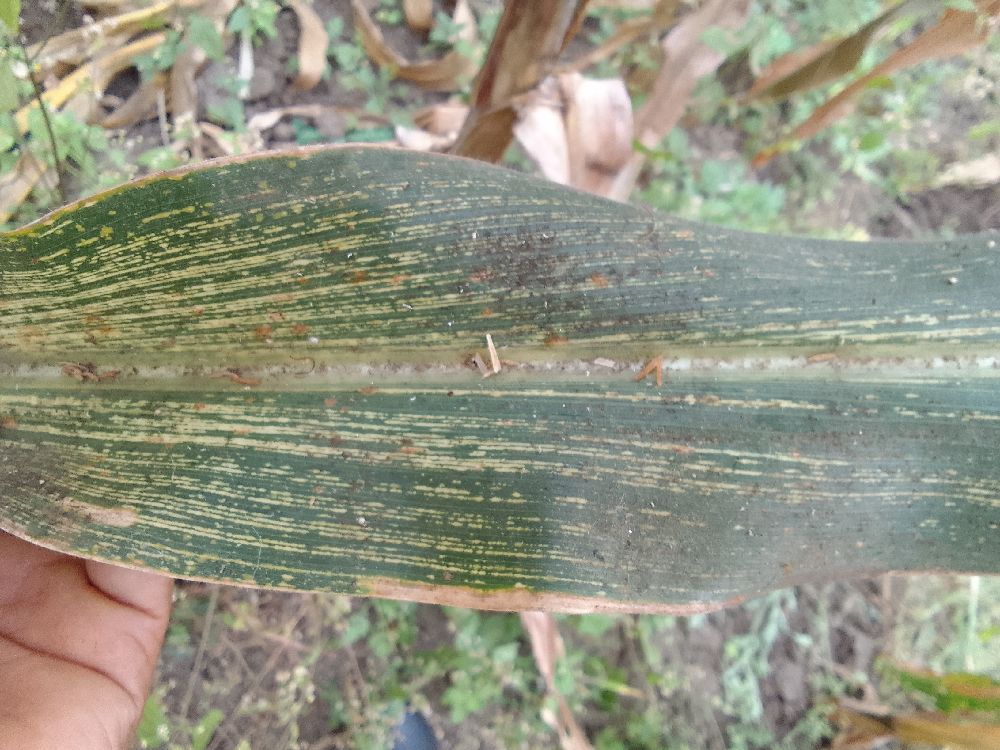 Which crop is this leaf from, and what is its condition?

maize, maize streak virus
